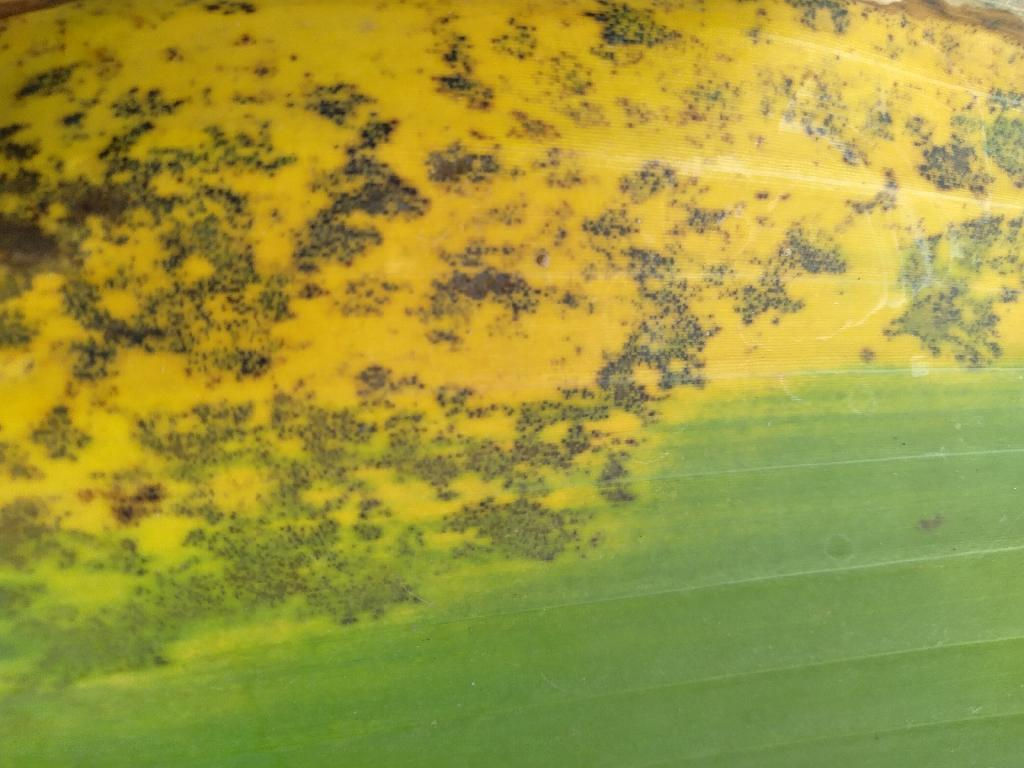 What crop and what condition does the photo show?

banana, black sigatoka
